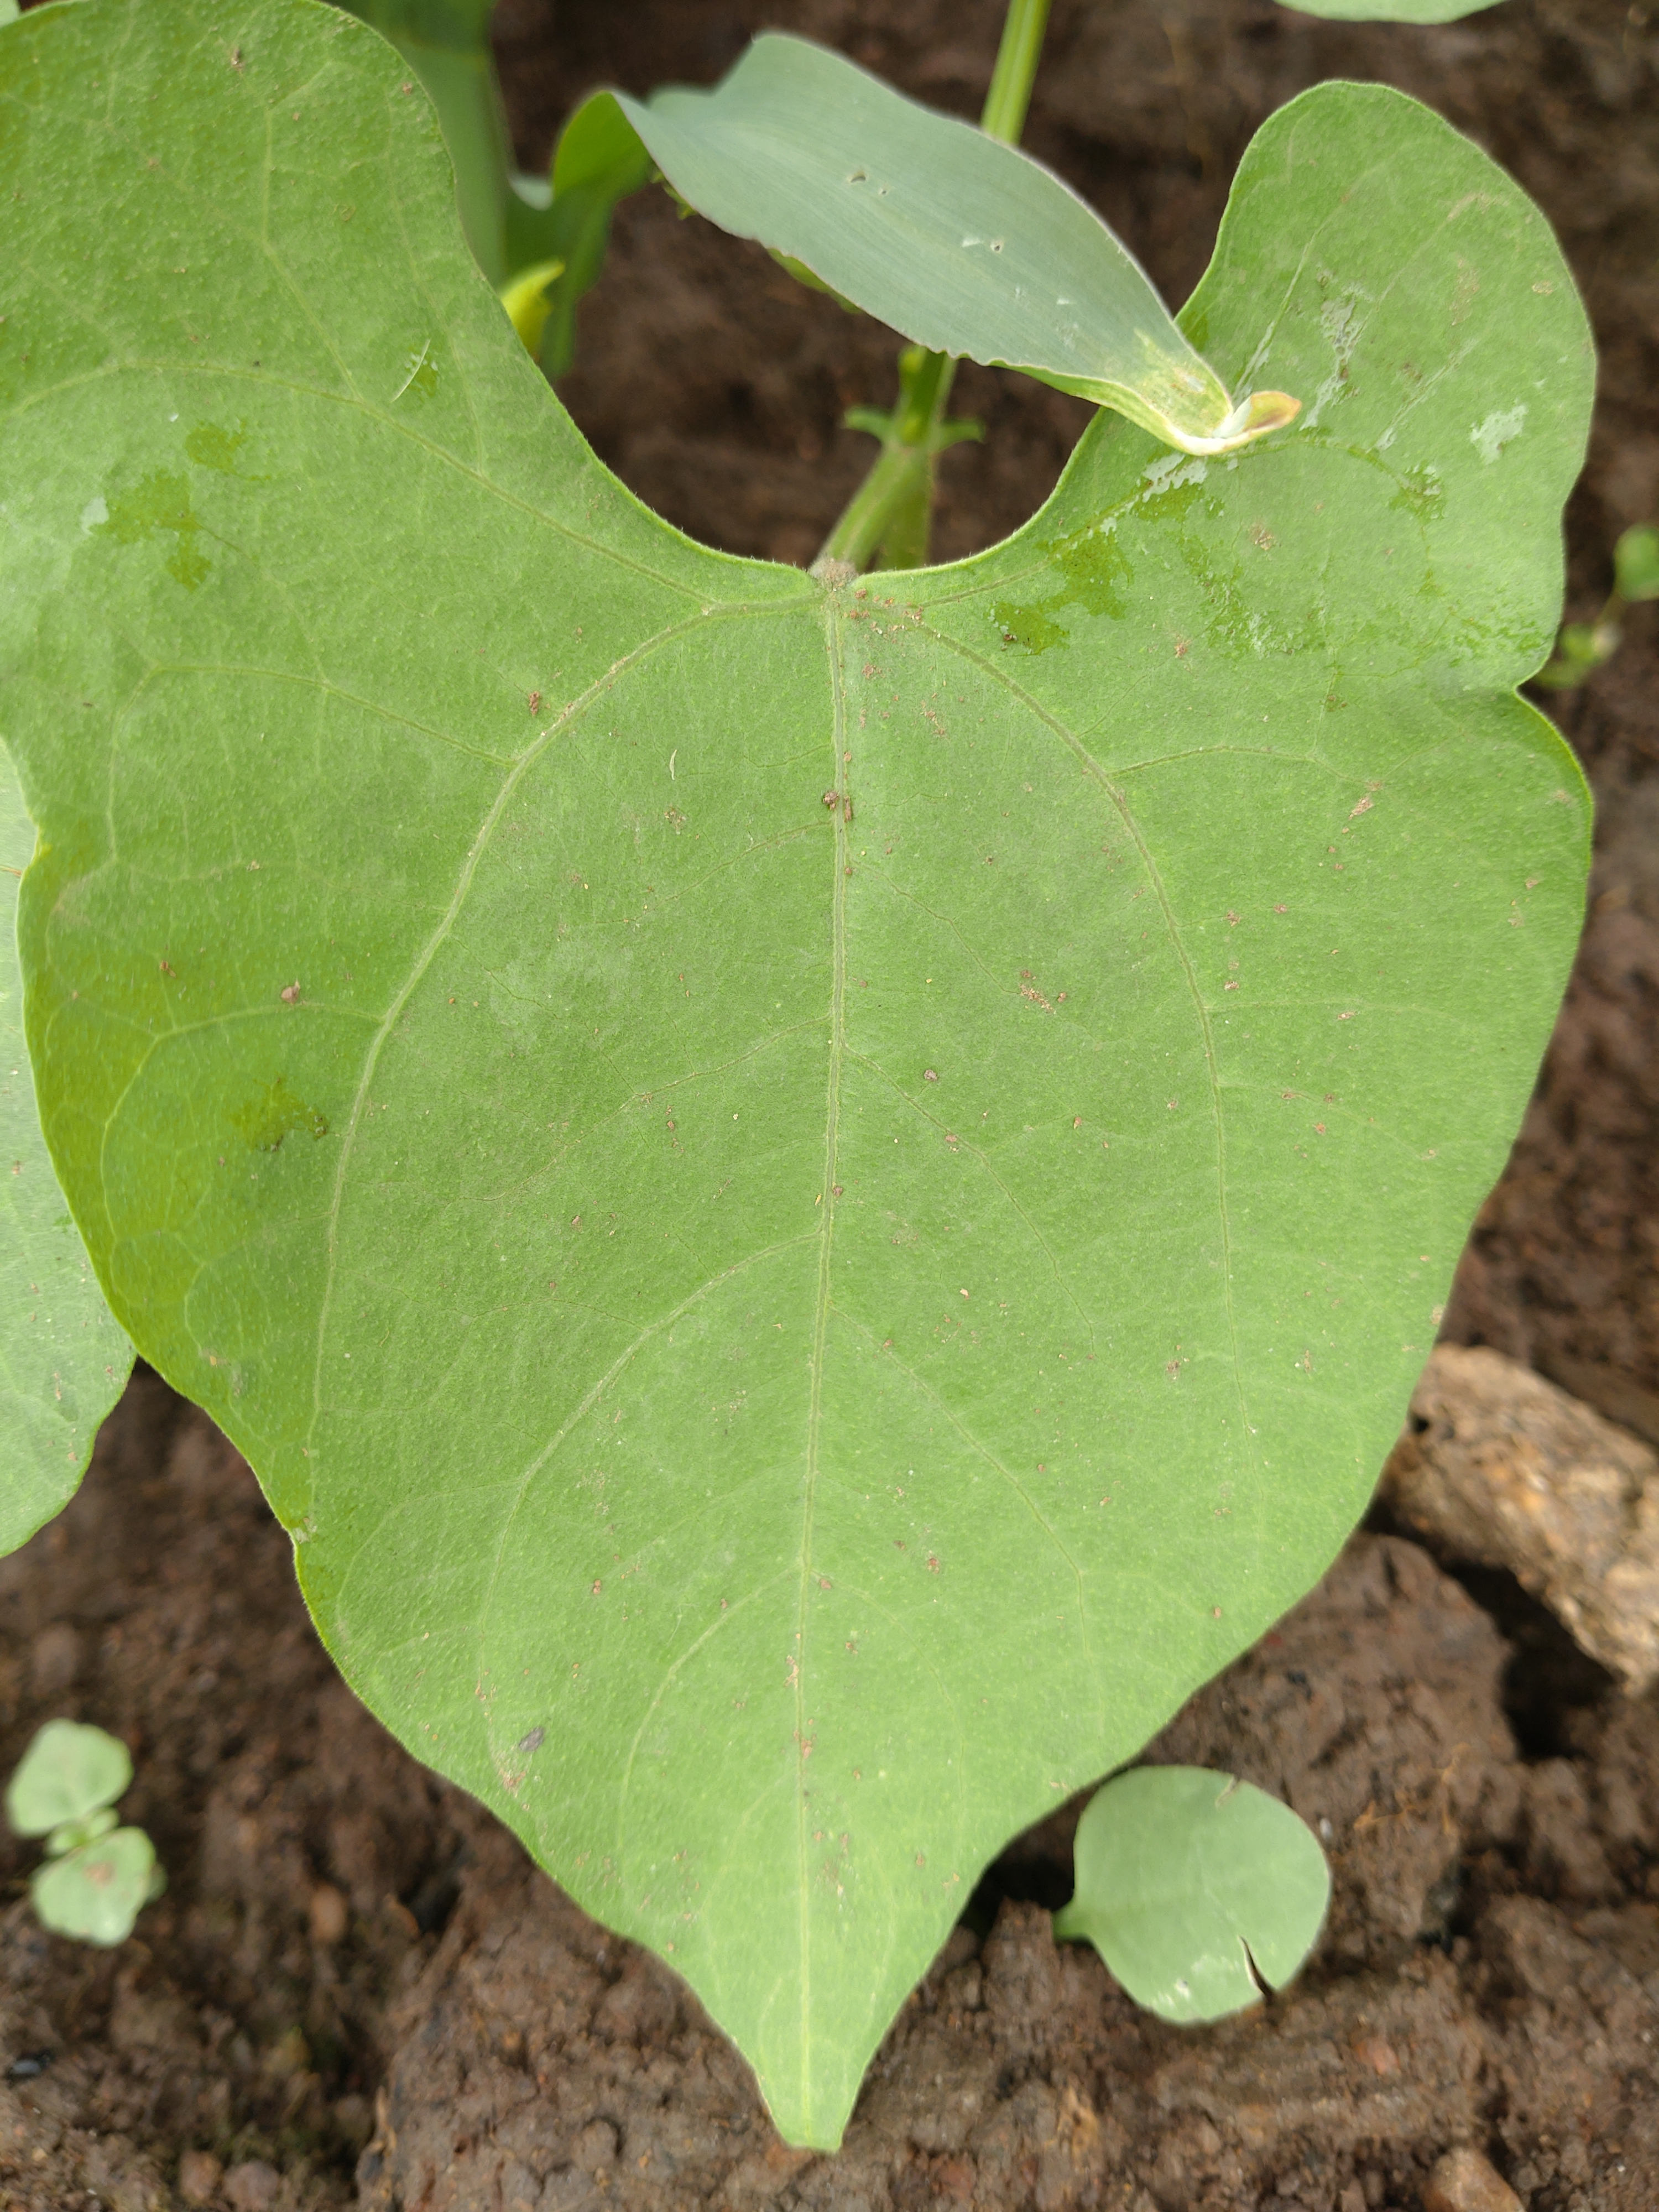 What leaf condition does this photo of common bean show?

healthy
